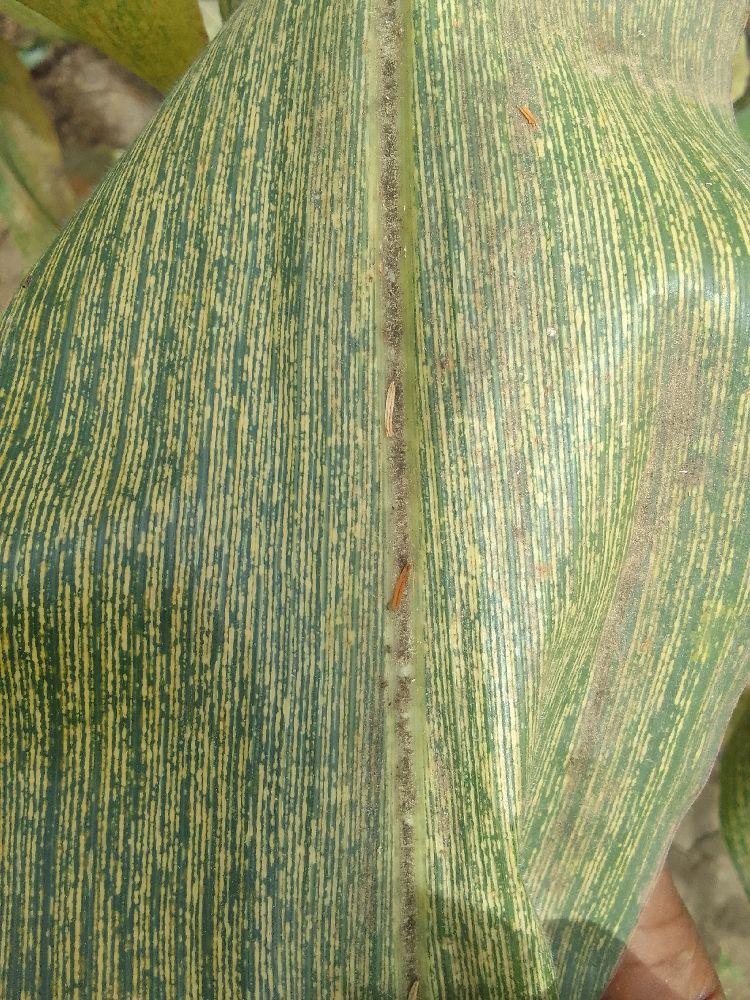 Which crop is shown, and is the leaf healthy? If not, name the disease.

maize, maize streak virus
